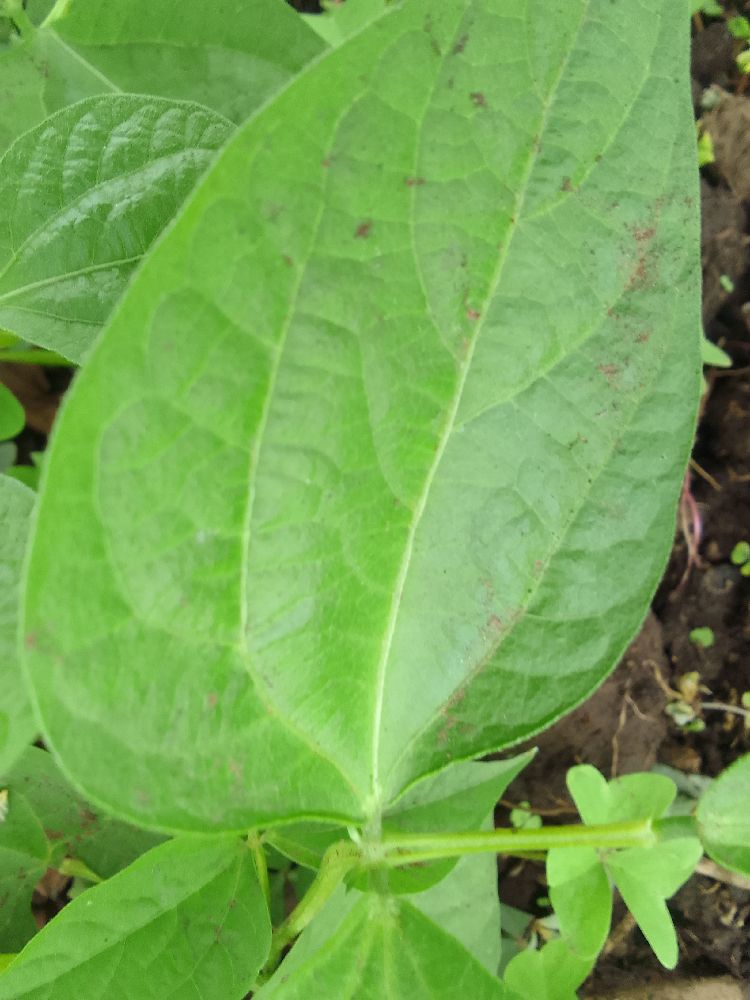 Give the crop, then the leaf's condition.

common bean, healthy
